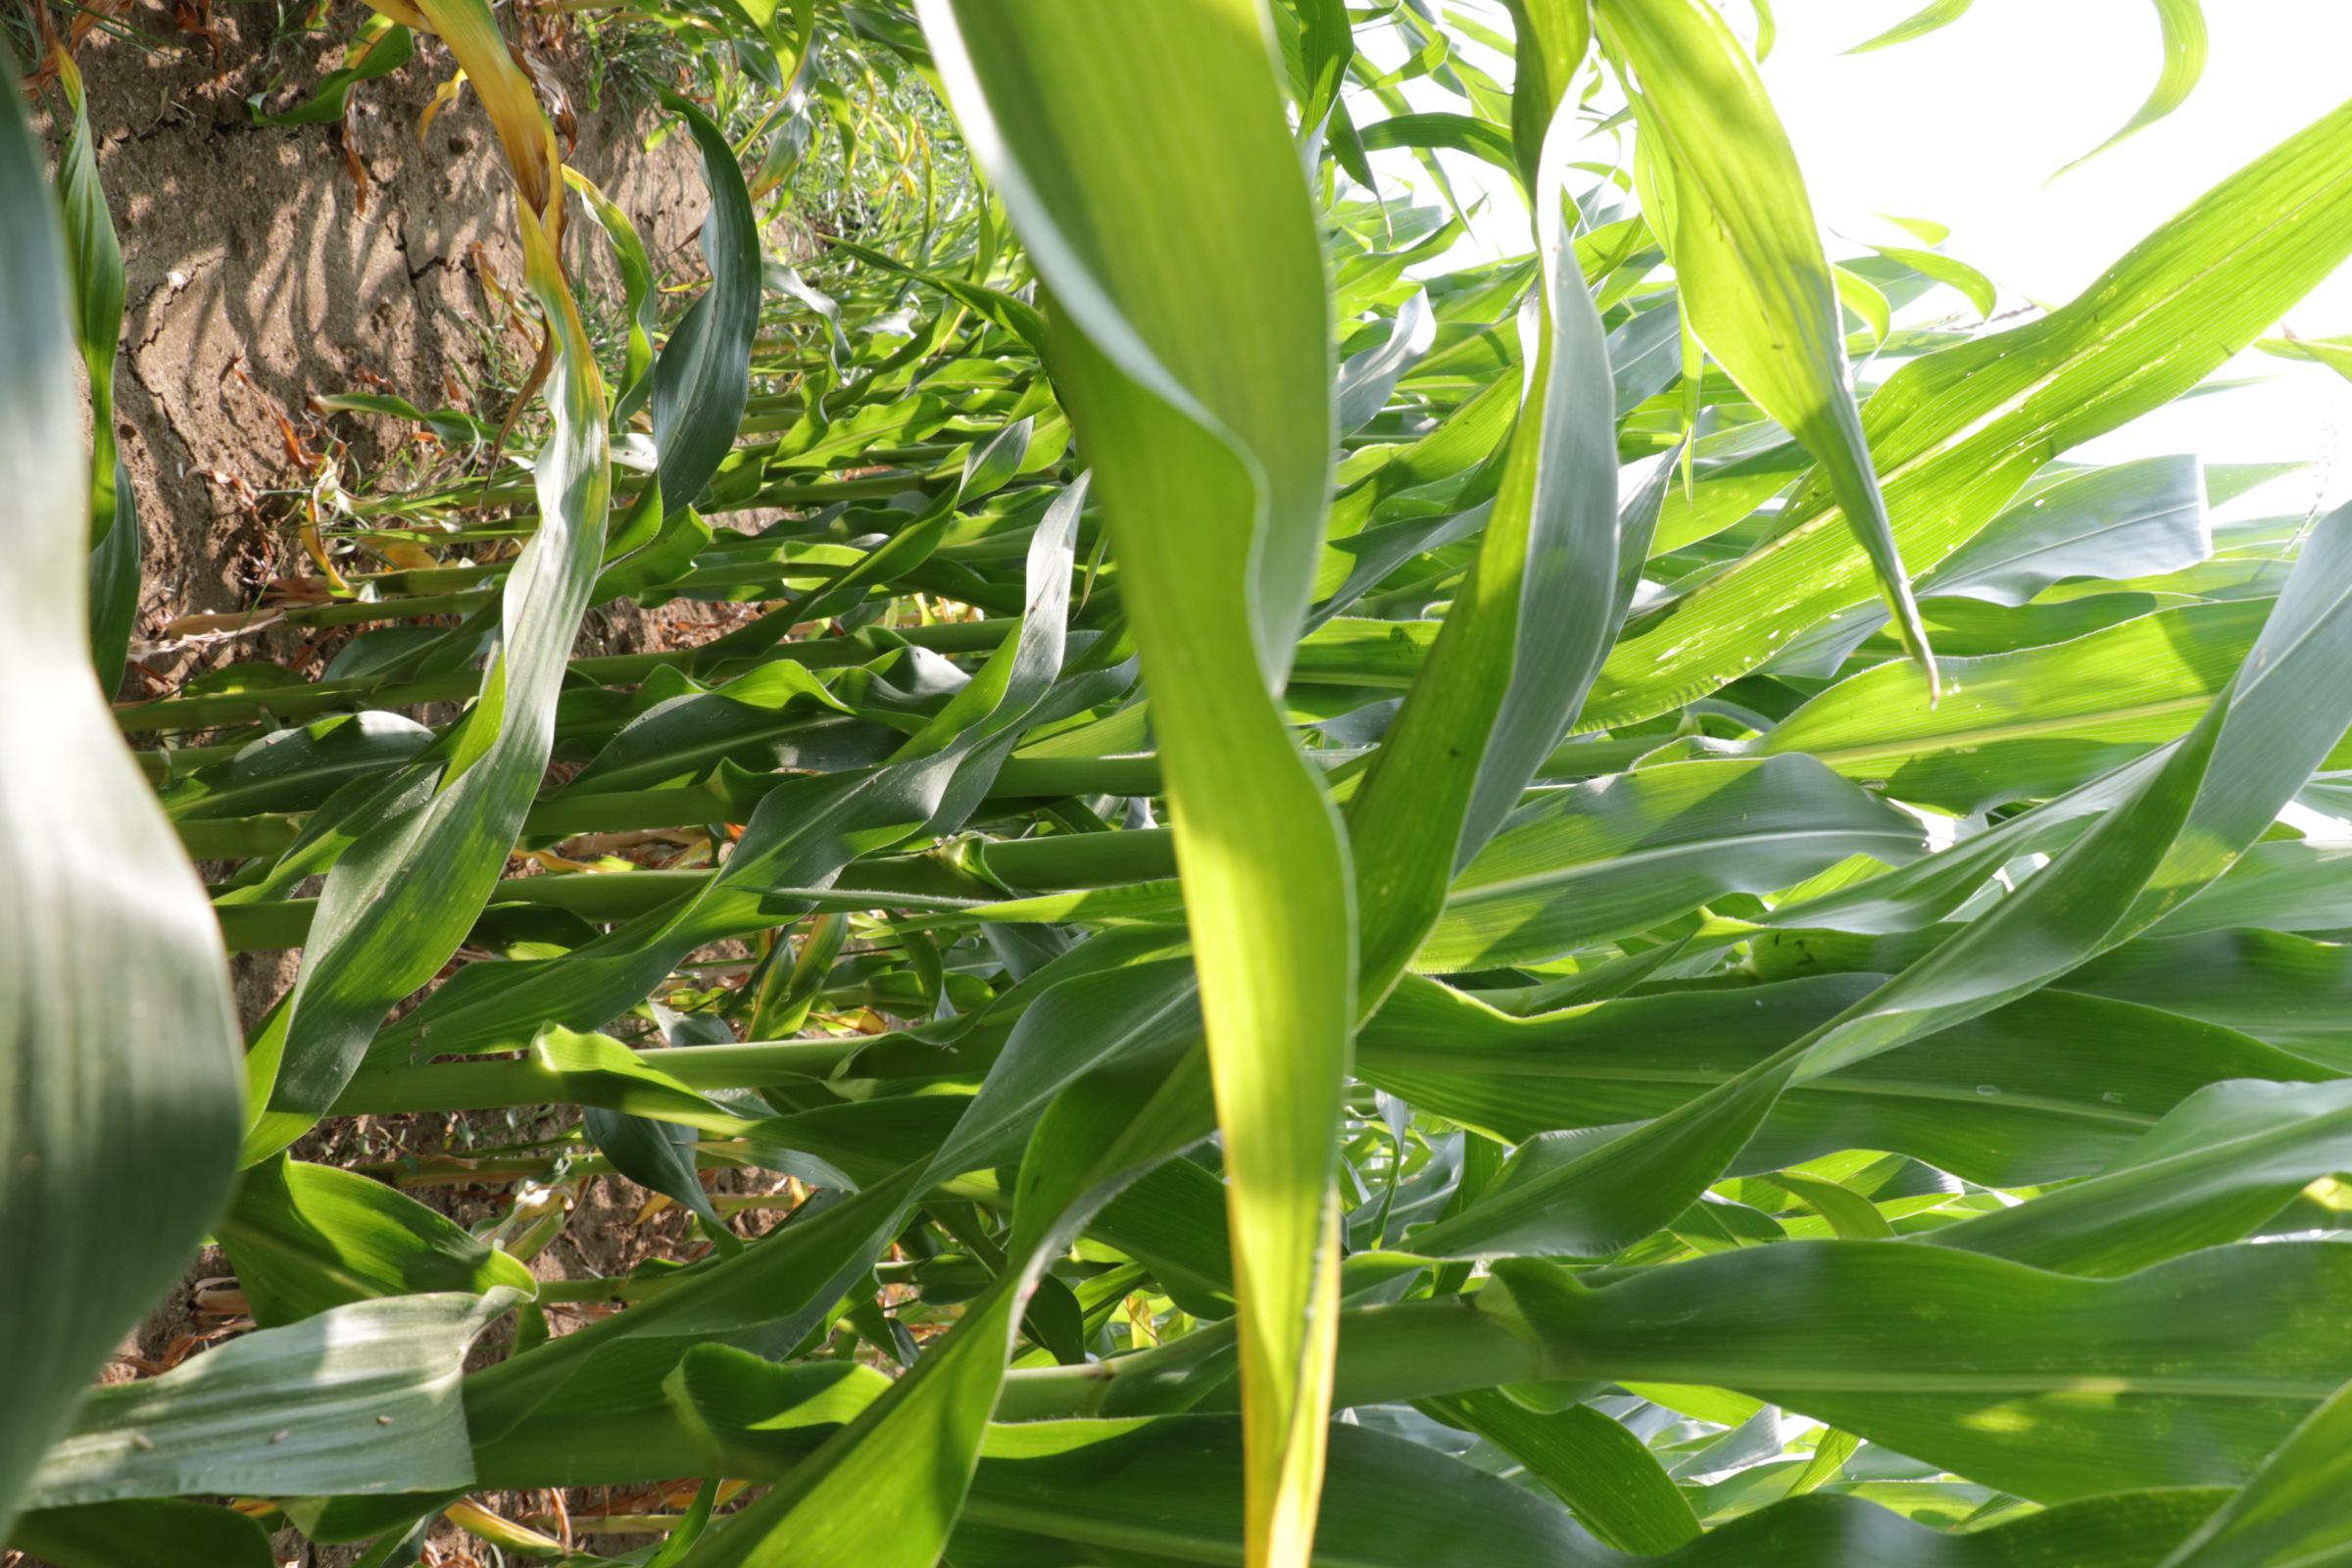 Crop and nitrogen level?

maize, reduced nitrogen fertilisation
